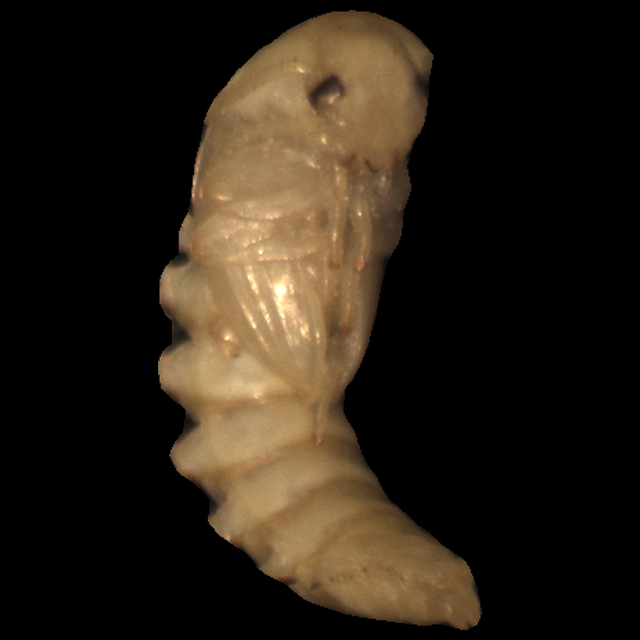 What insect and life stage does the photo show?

mealworm pupa
